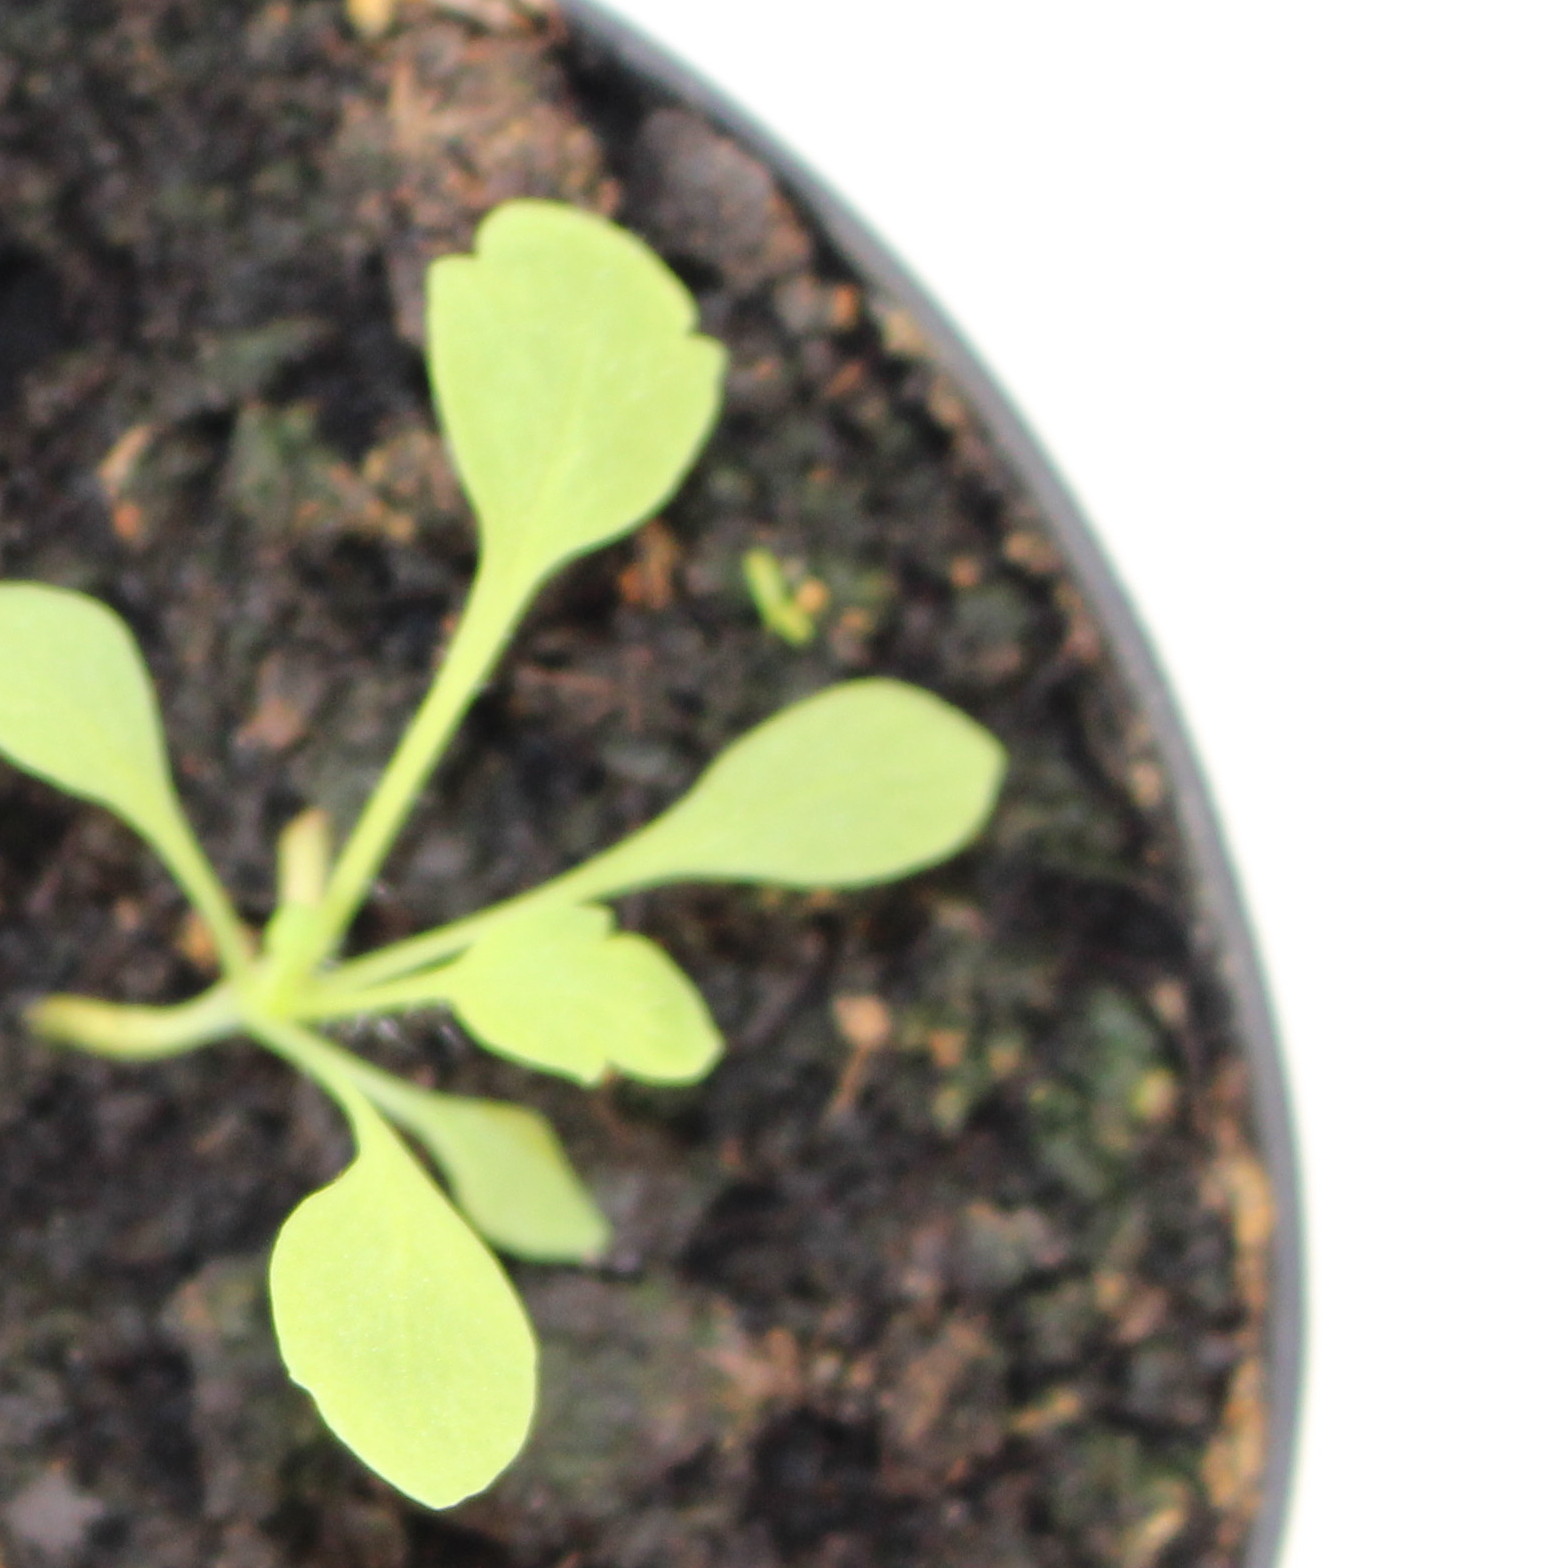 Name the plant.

Papaver rhoeas
